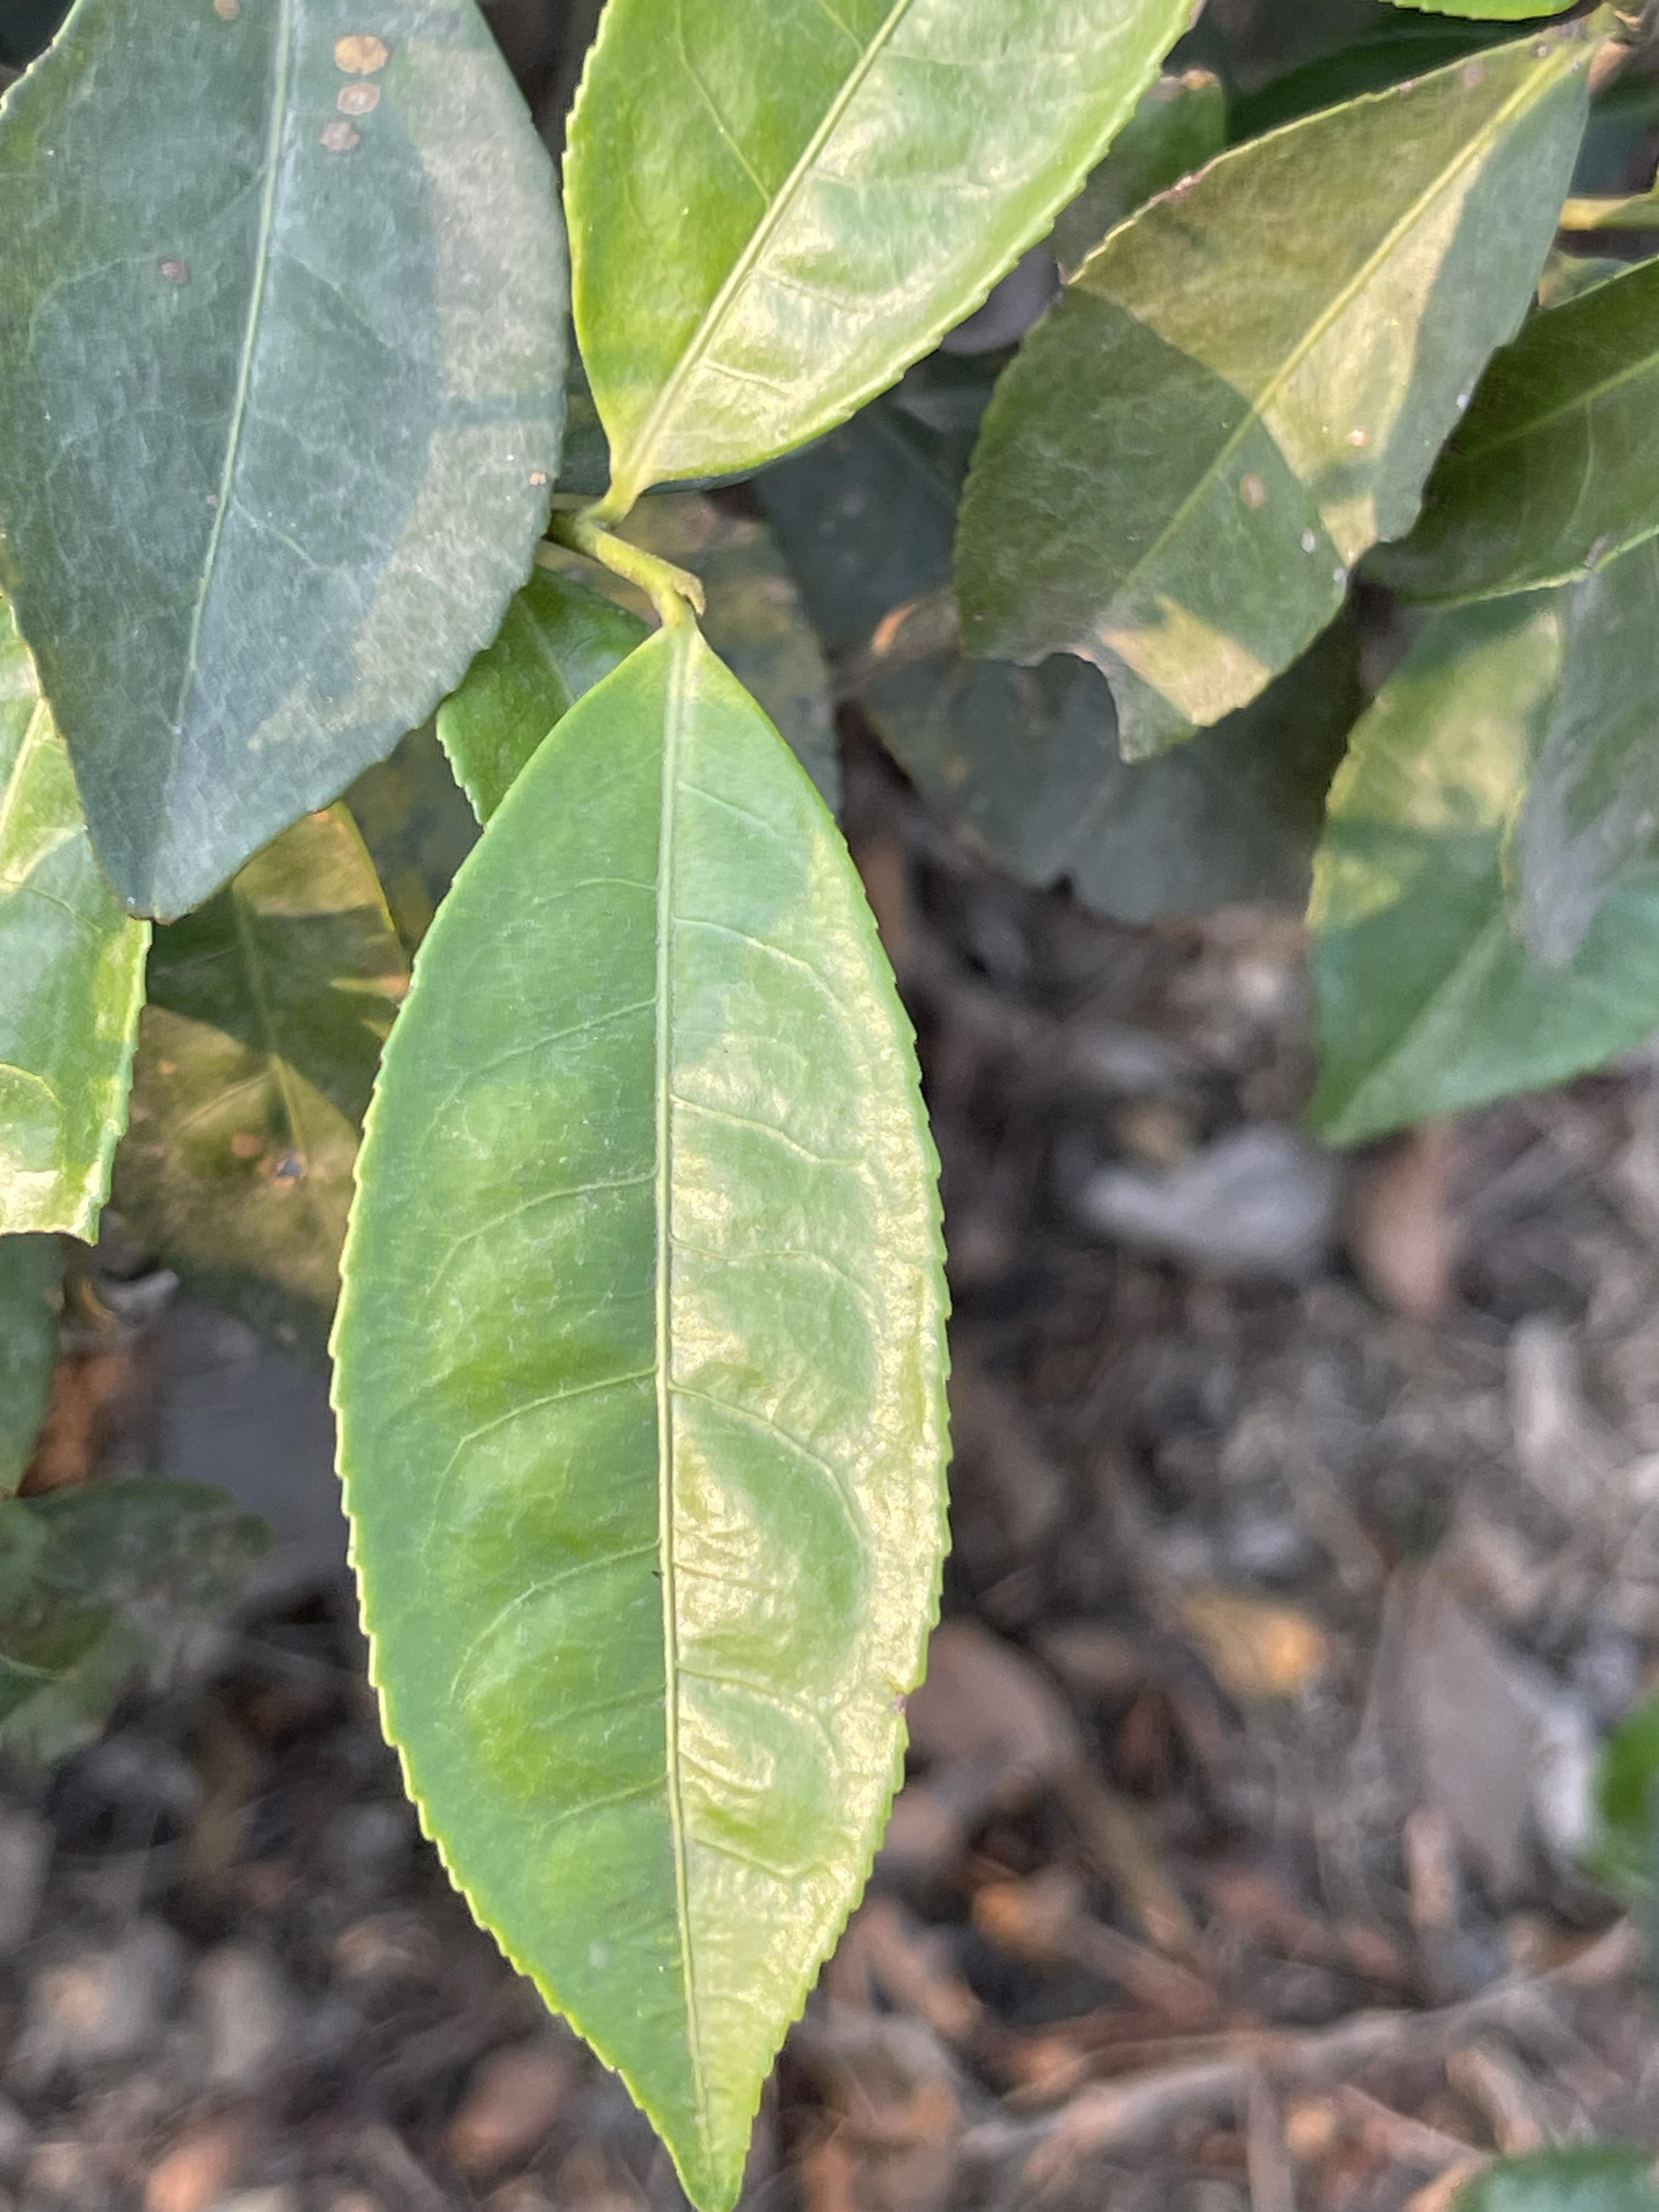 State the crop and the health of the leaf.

tea, healthy leaf
